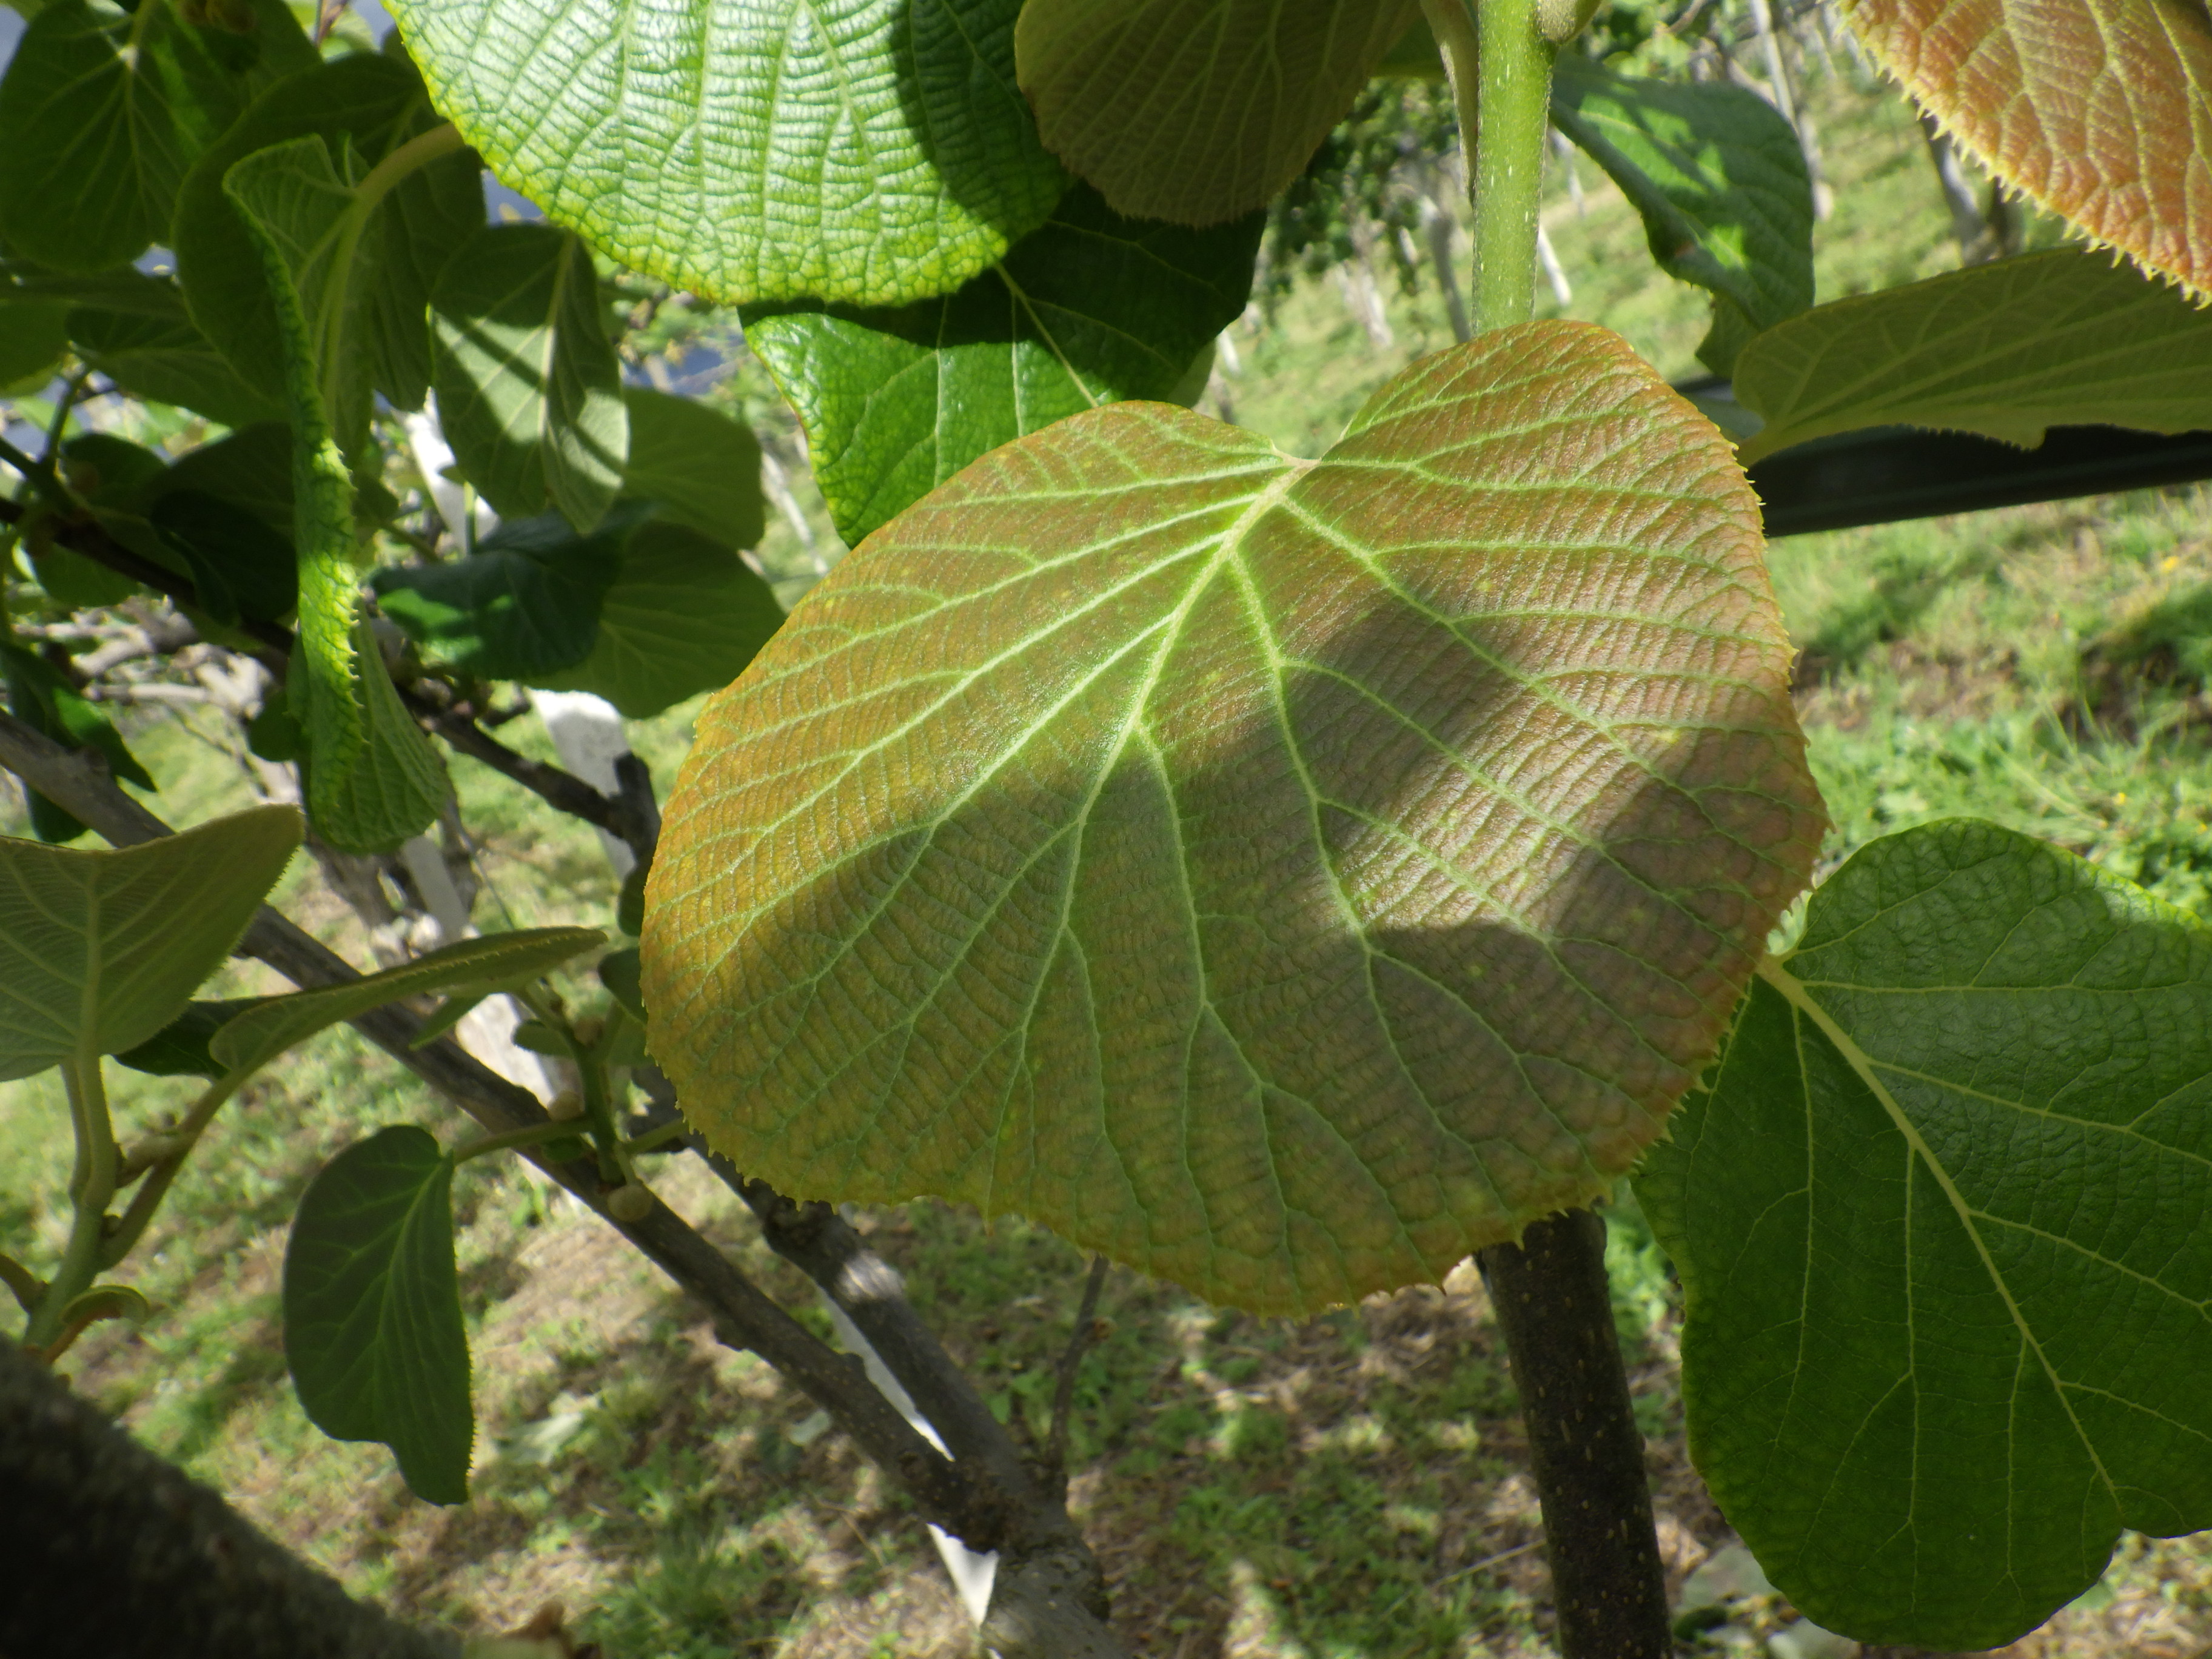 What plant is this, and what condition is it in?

kiwi, cold damage, unknown
